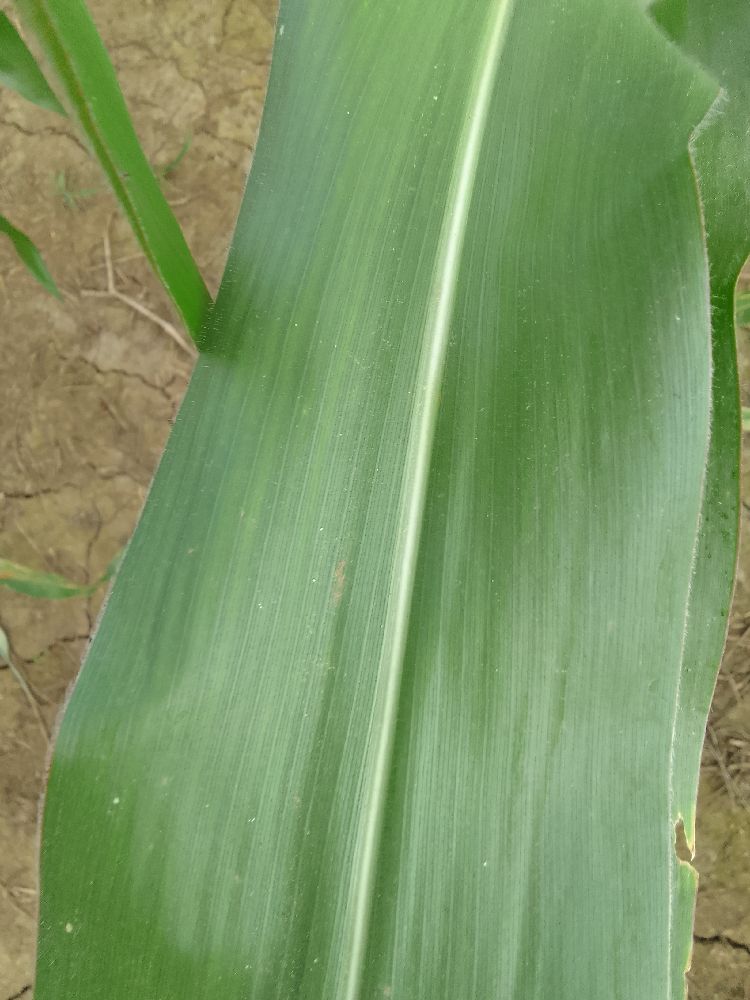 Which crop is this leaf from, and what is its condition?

maize, healthy
